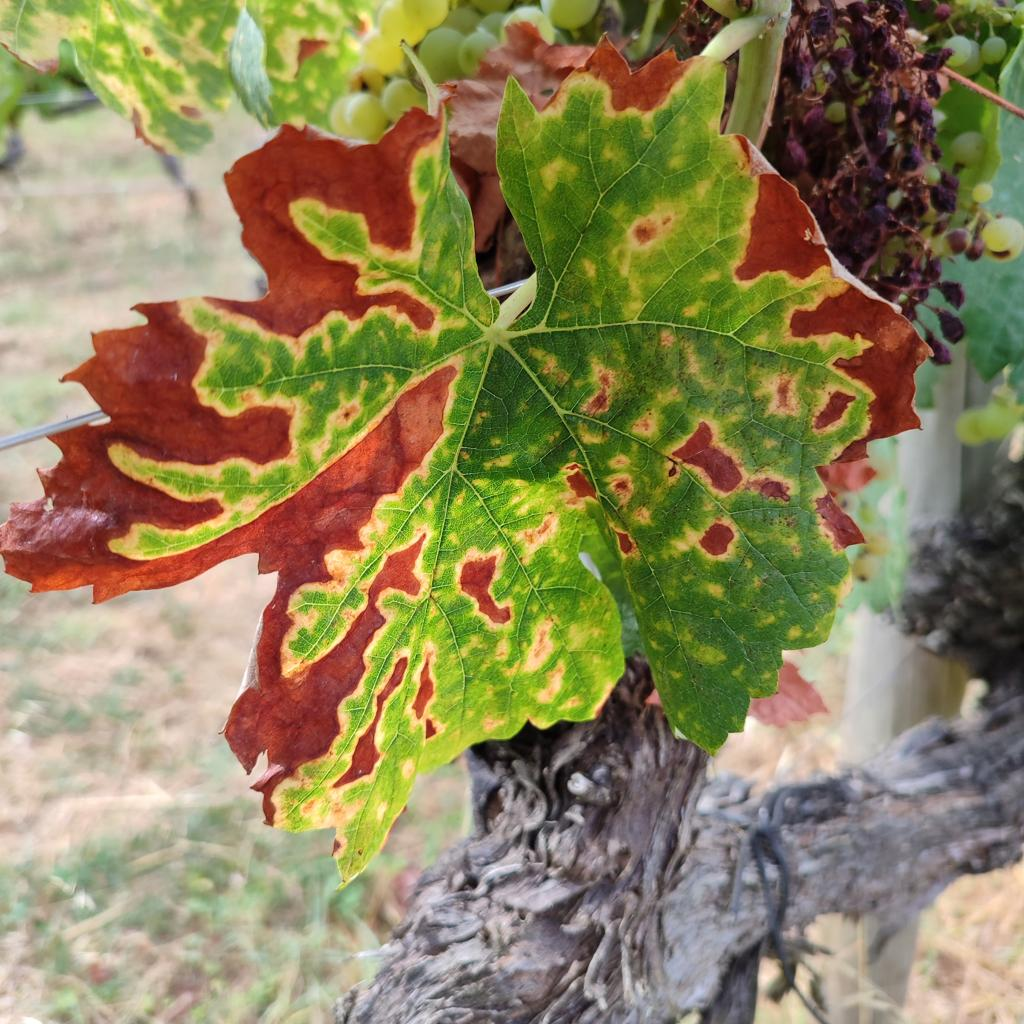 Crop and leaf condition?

grapevine, esca complex
